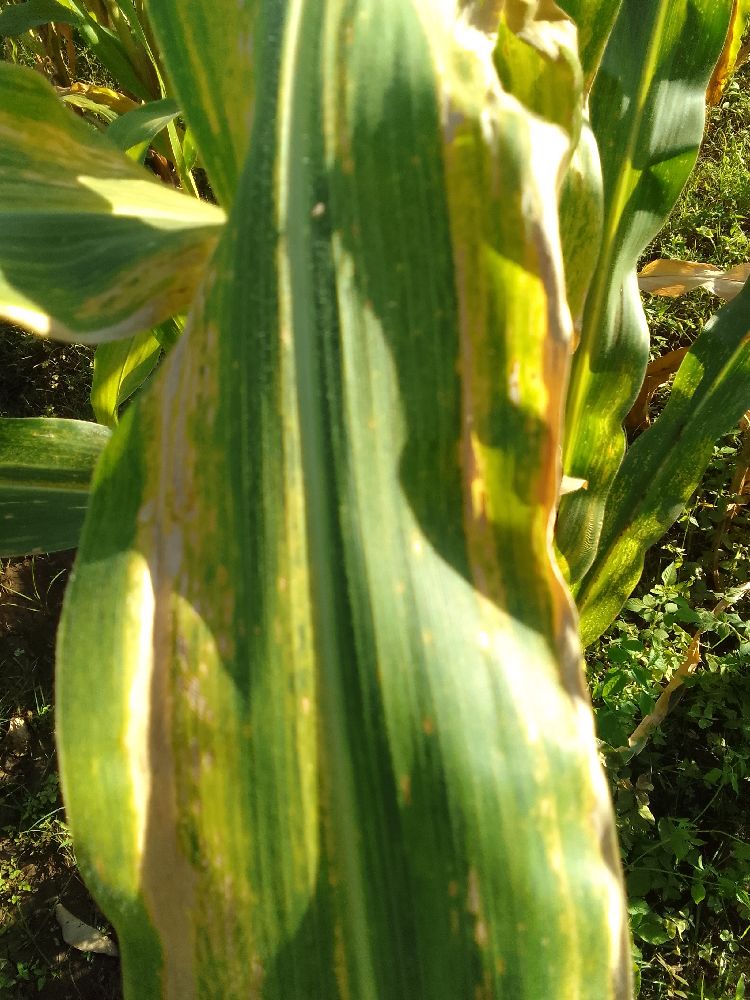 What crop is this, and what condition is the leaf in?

maize, maize lethal necrosis
